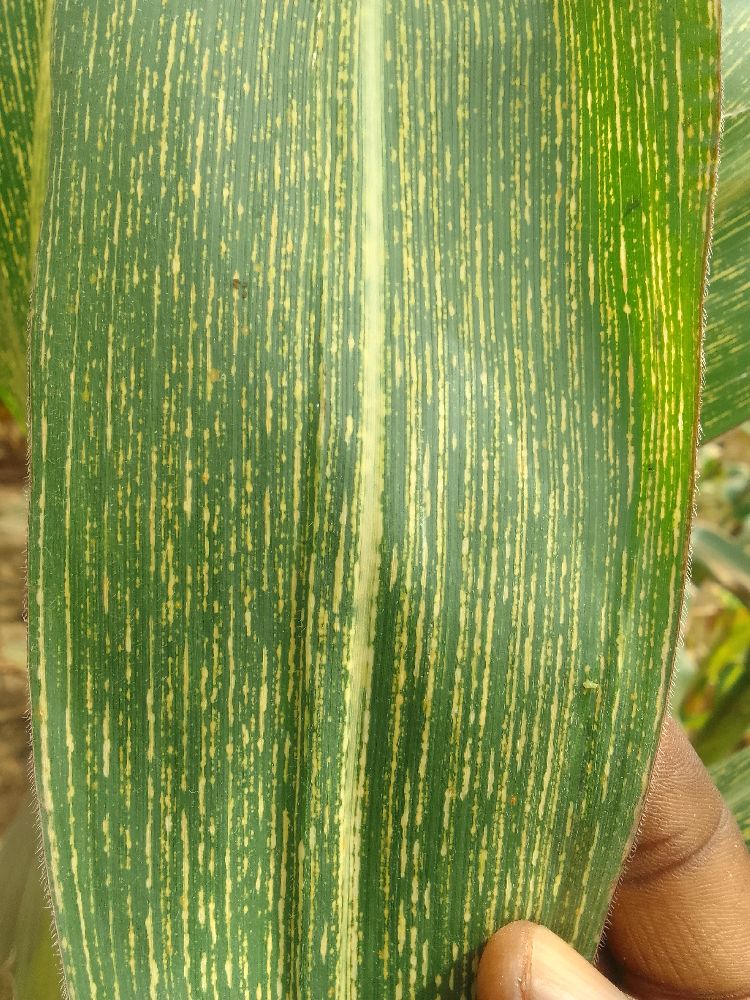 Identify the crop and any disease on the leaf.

maize, maize streak virus
